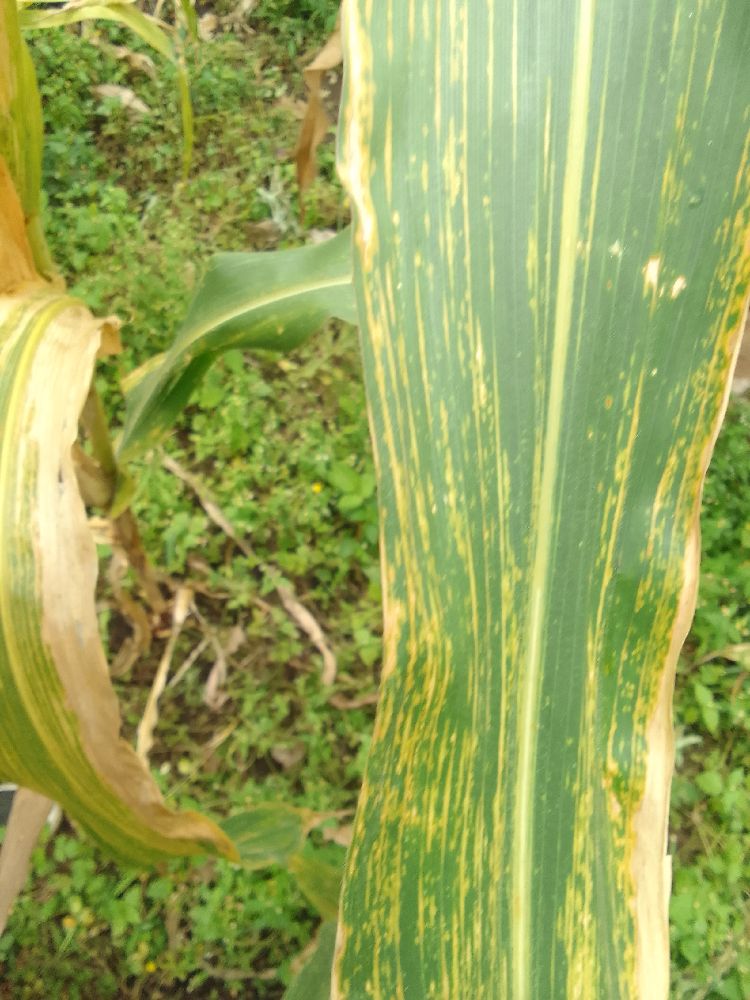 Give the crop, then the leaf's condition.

maize, maize lethal necrosis
